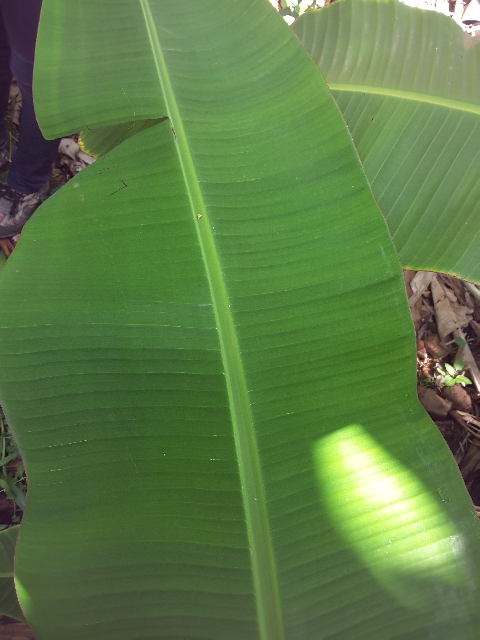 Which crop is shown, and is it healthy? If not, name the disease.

banana, healthy
